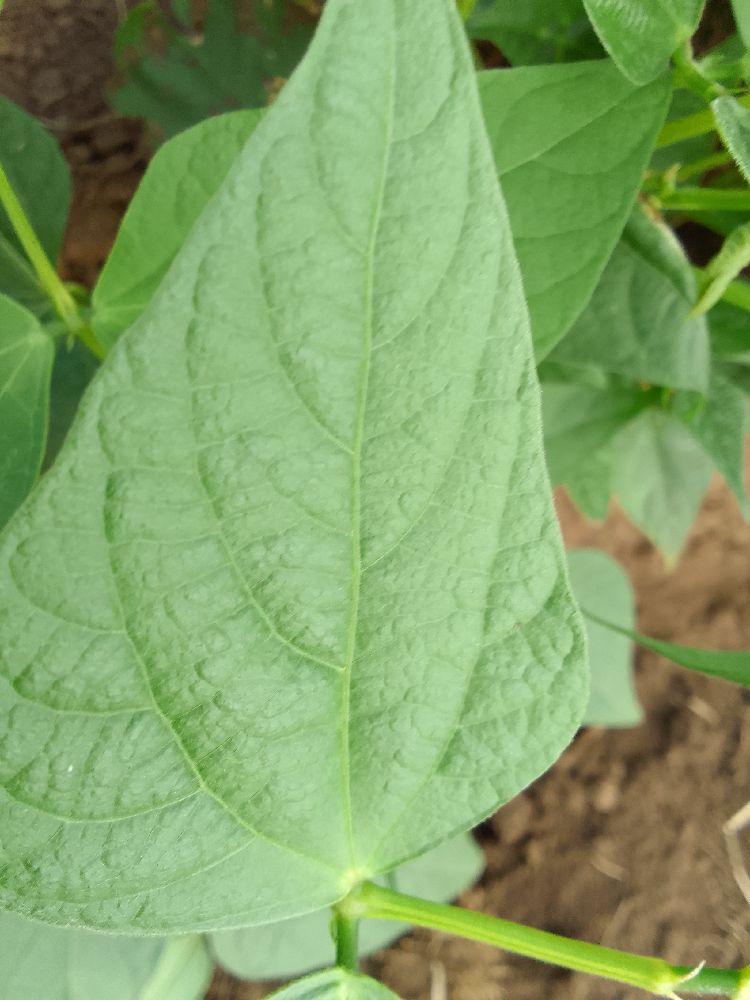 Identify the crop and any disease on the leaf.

common bean, healthy
